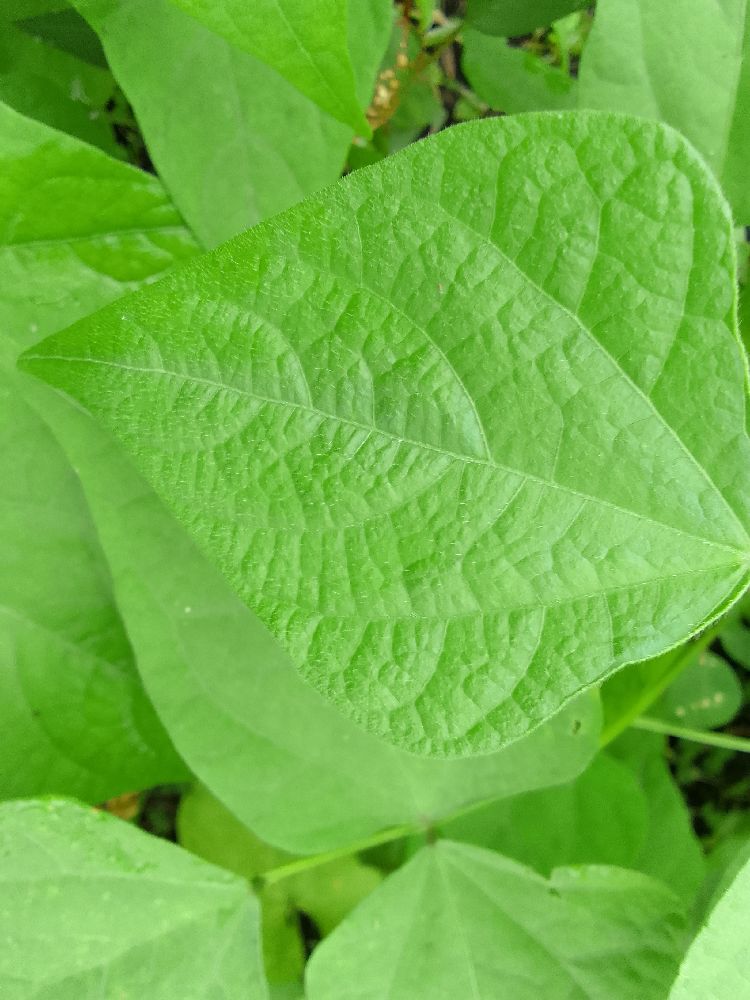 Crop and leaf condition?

common bean, healthy
